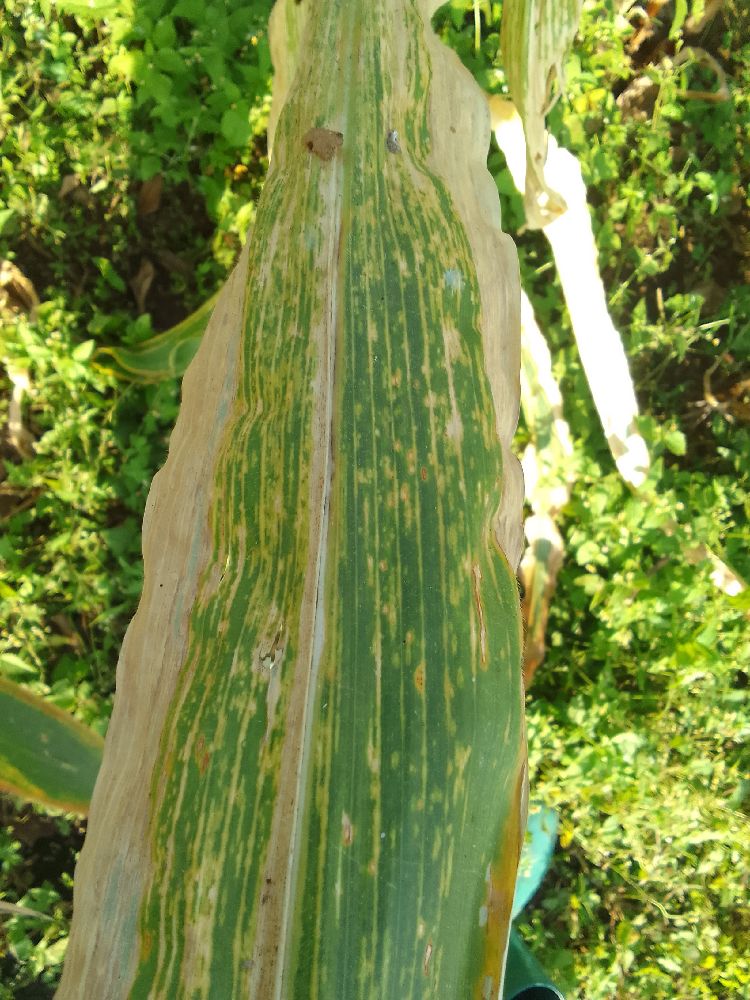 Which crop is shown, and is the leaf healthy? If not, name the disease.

maize, maize lethal necrosis
